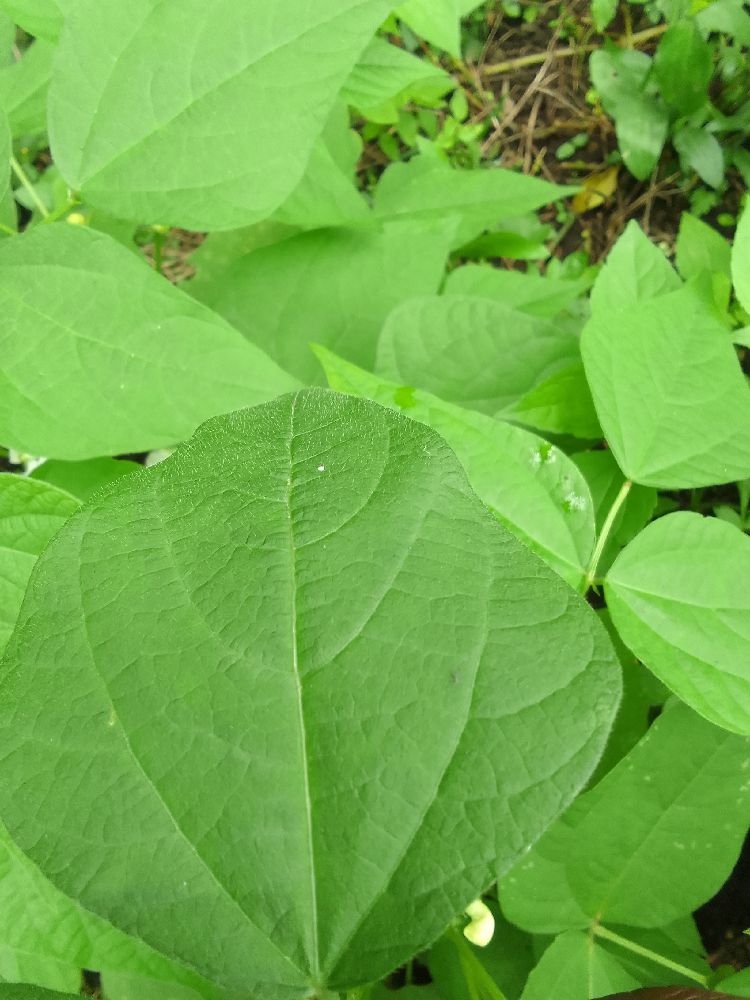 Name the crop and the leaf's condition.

common bean, healthy
